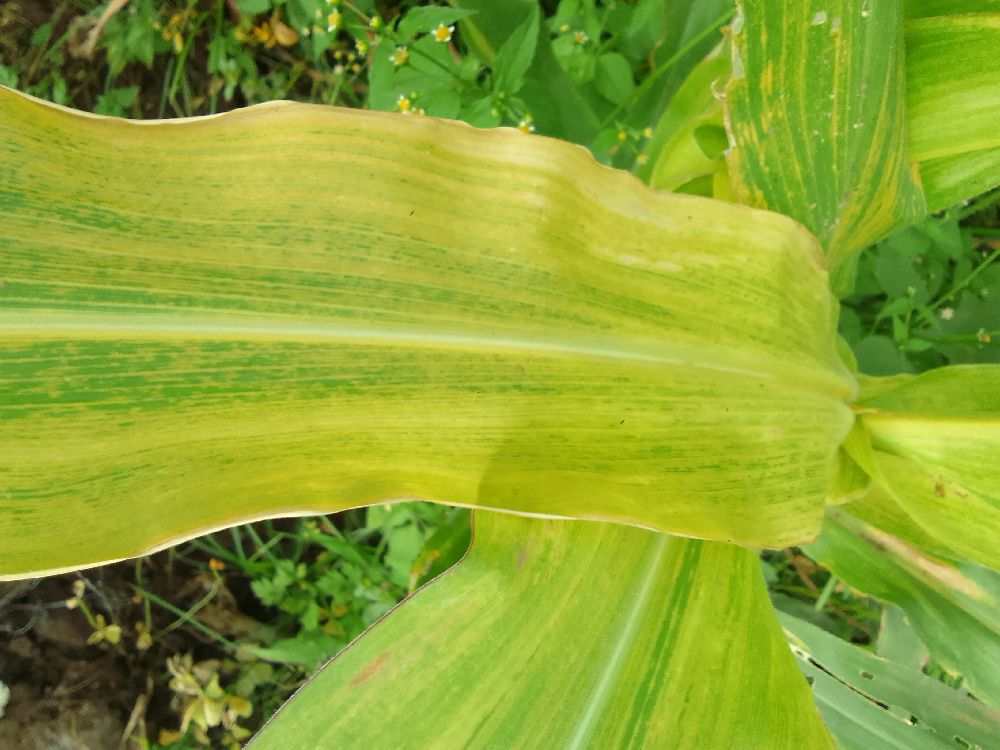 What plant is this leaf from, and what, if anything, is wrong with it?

maize, maize lethal necrosis
